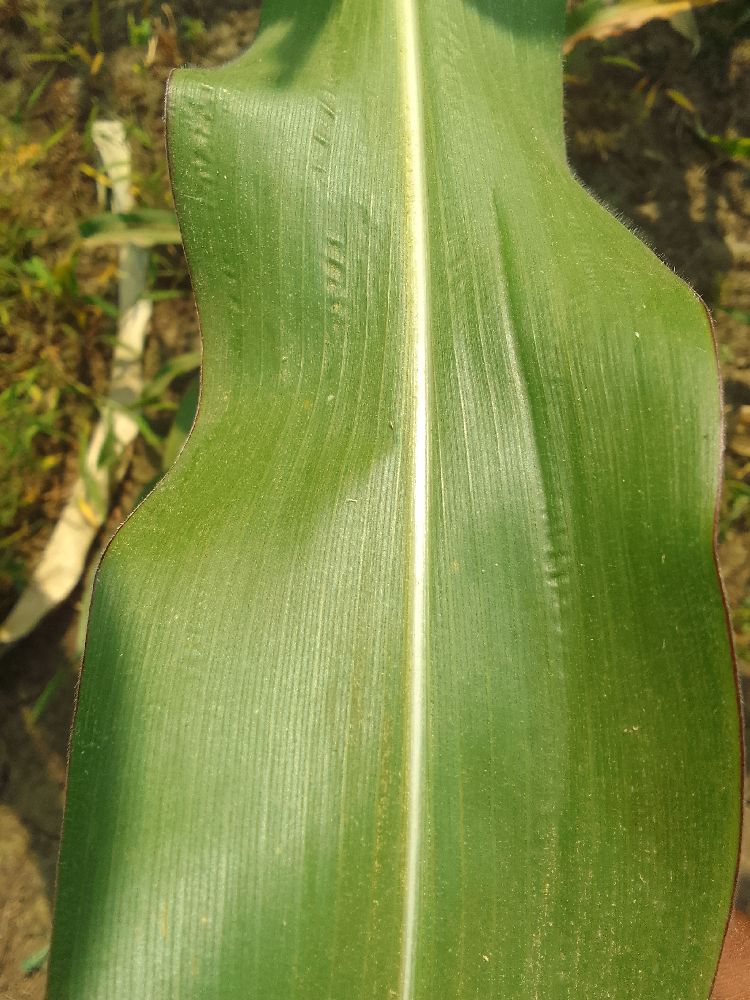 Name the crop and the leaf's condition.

maize, healthy
